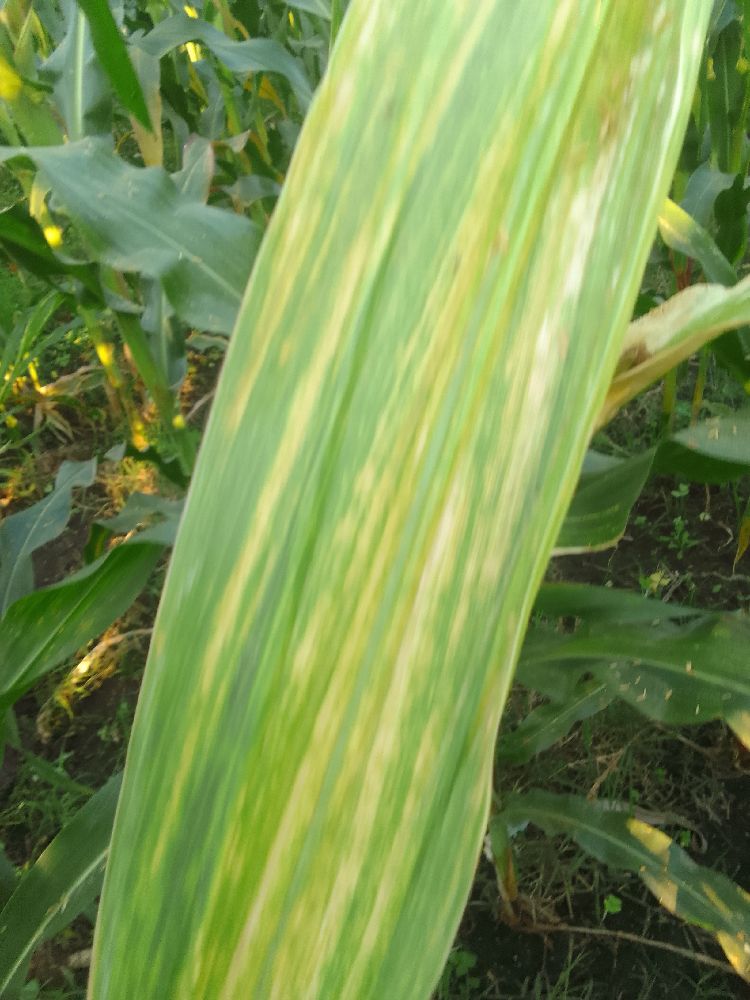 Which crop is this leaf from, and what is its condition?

maize, maize lethal necrosis
